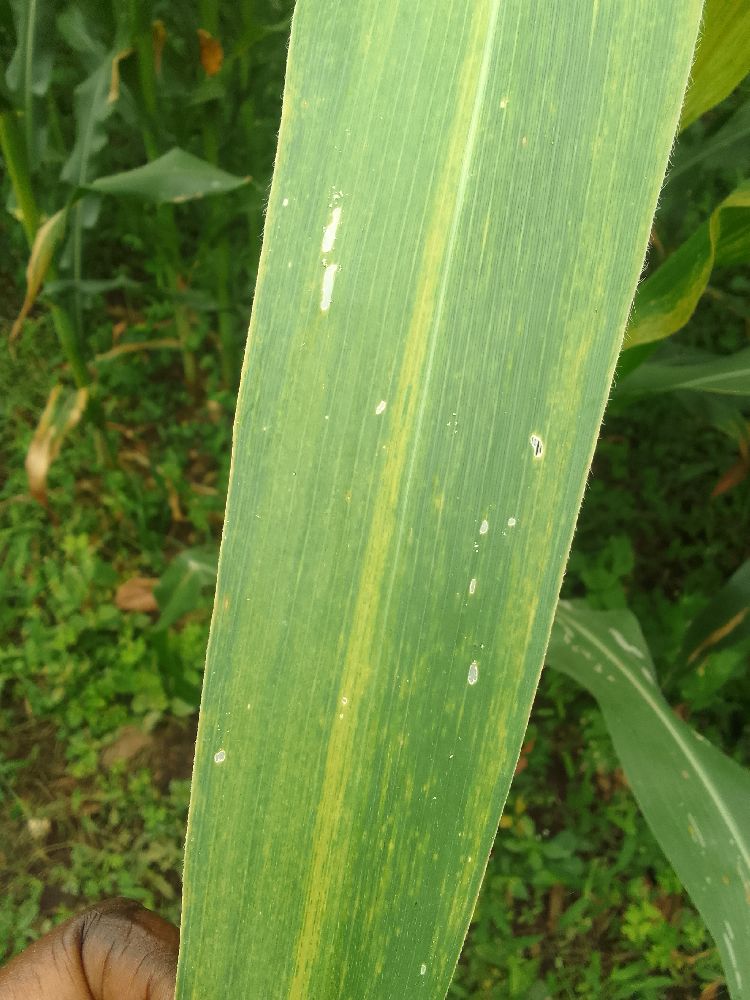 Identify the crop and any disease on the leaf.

maize, maize lethal necrosis
